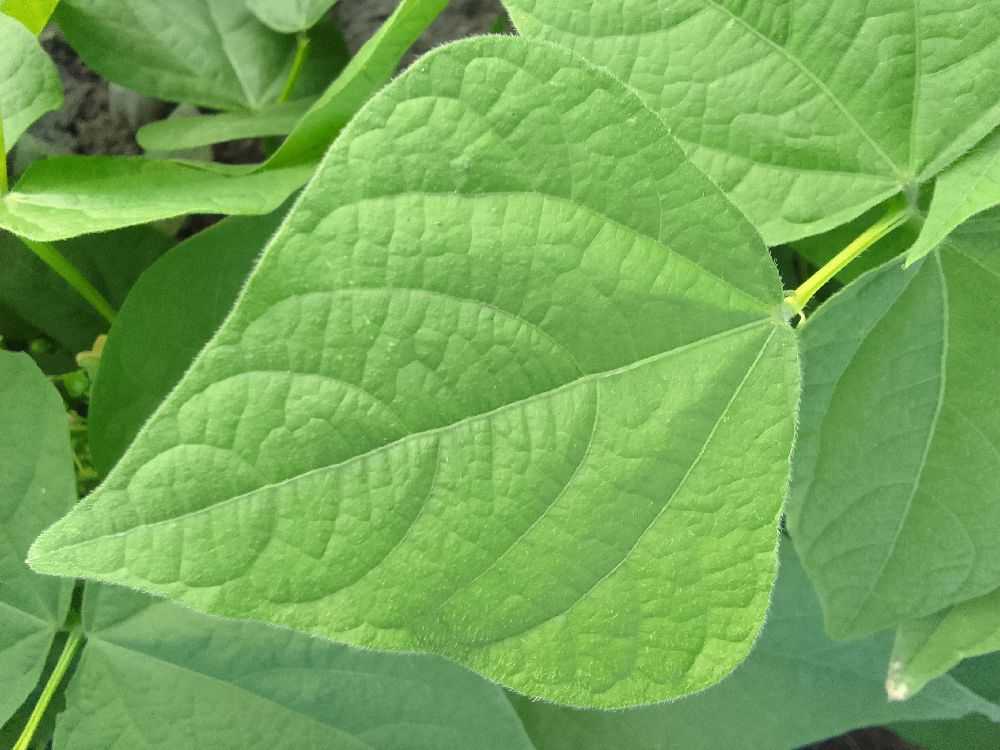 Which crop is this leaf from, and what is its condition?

common bean, healthy
